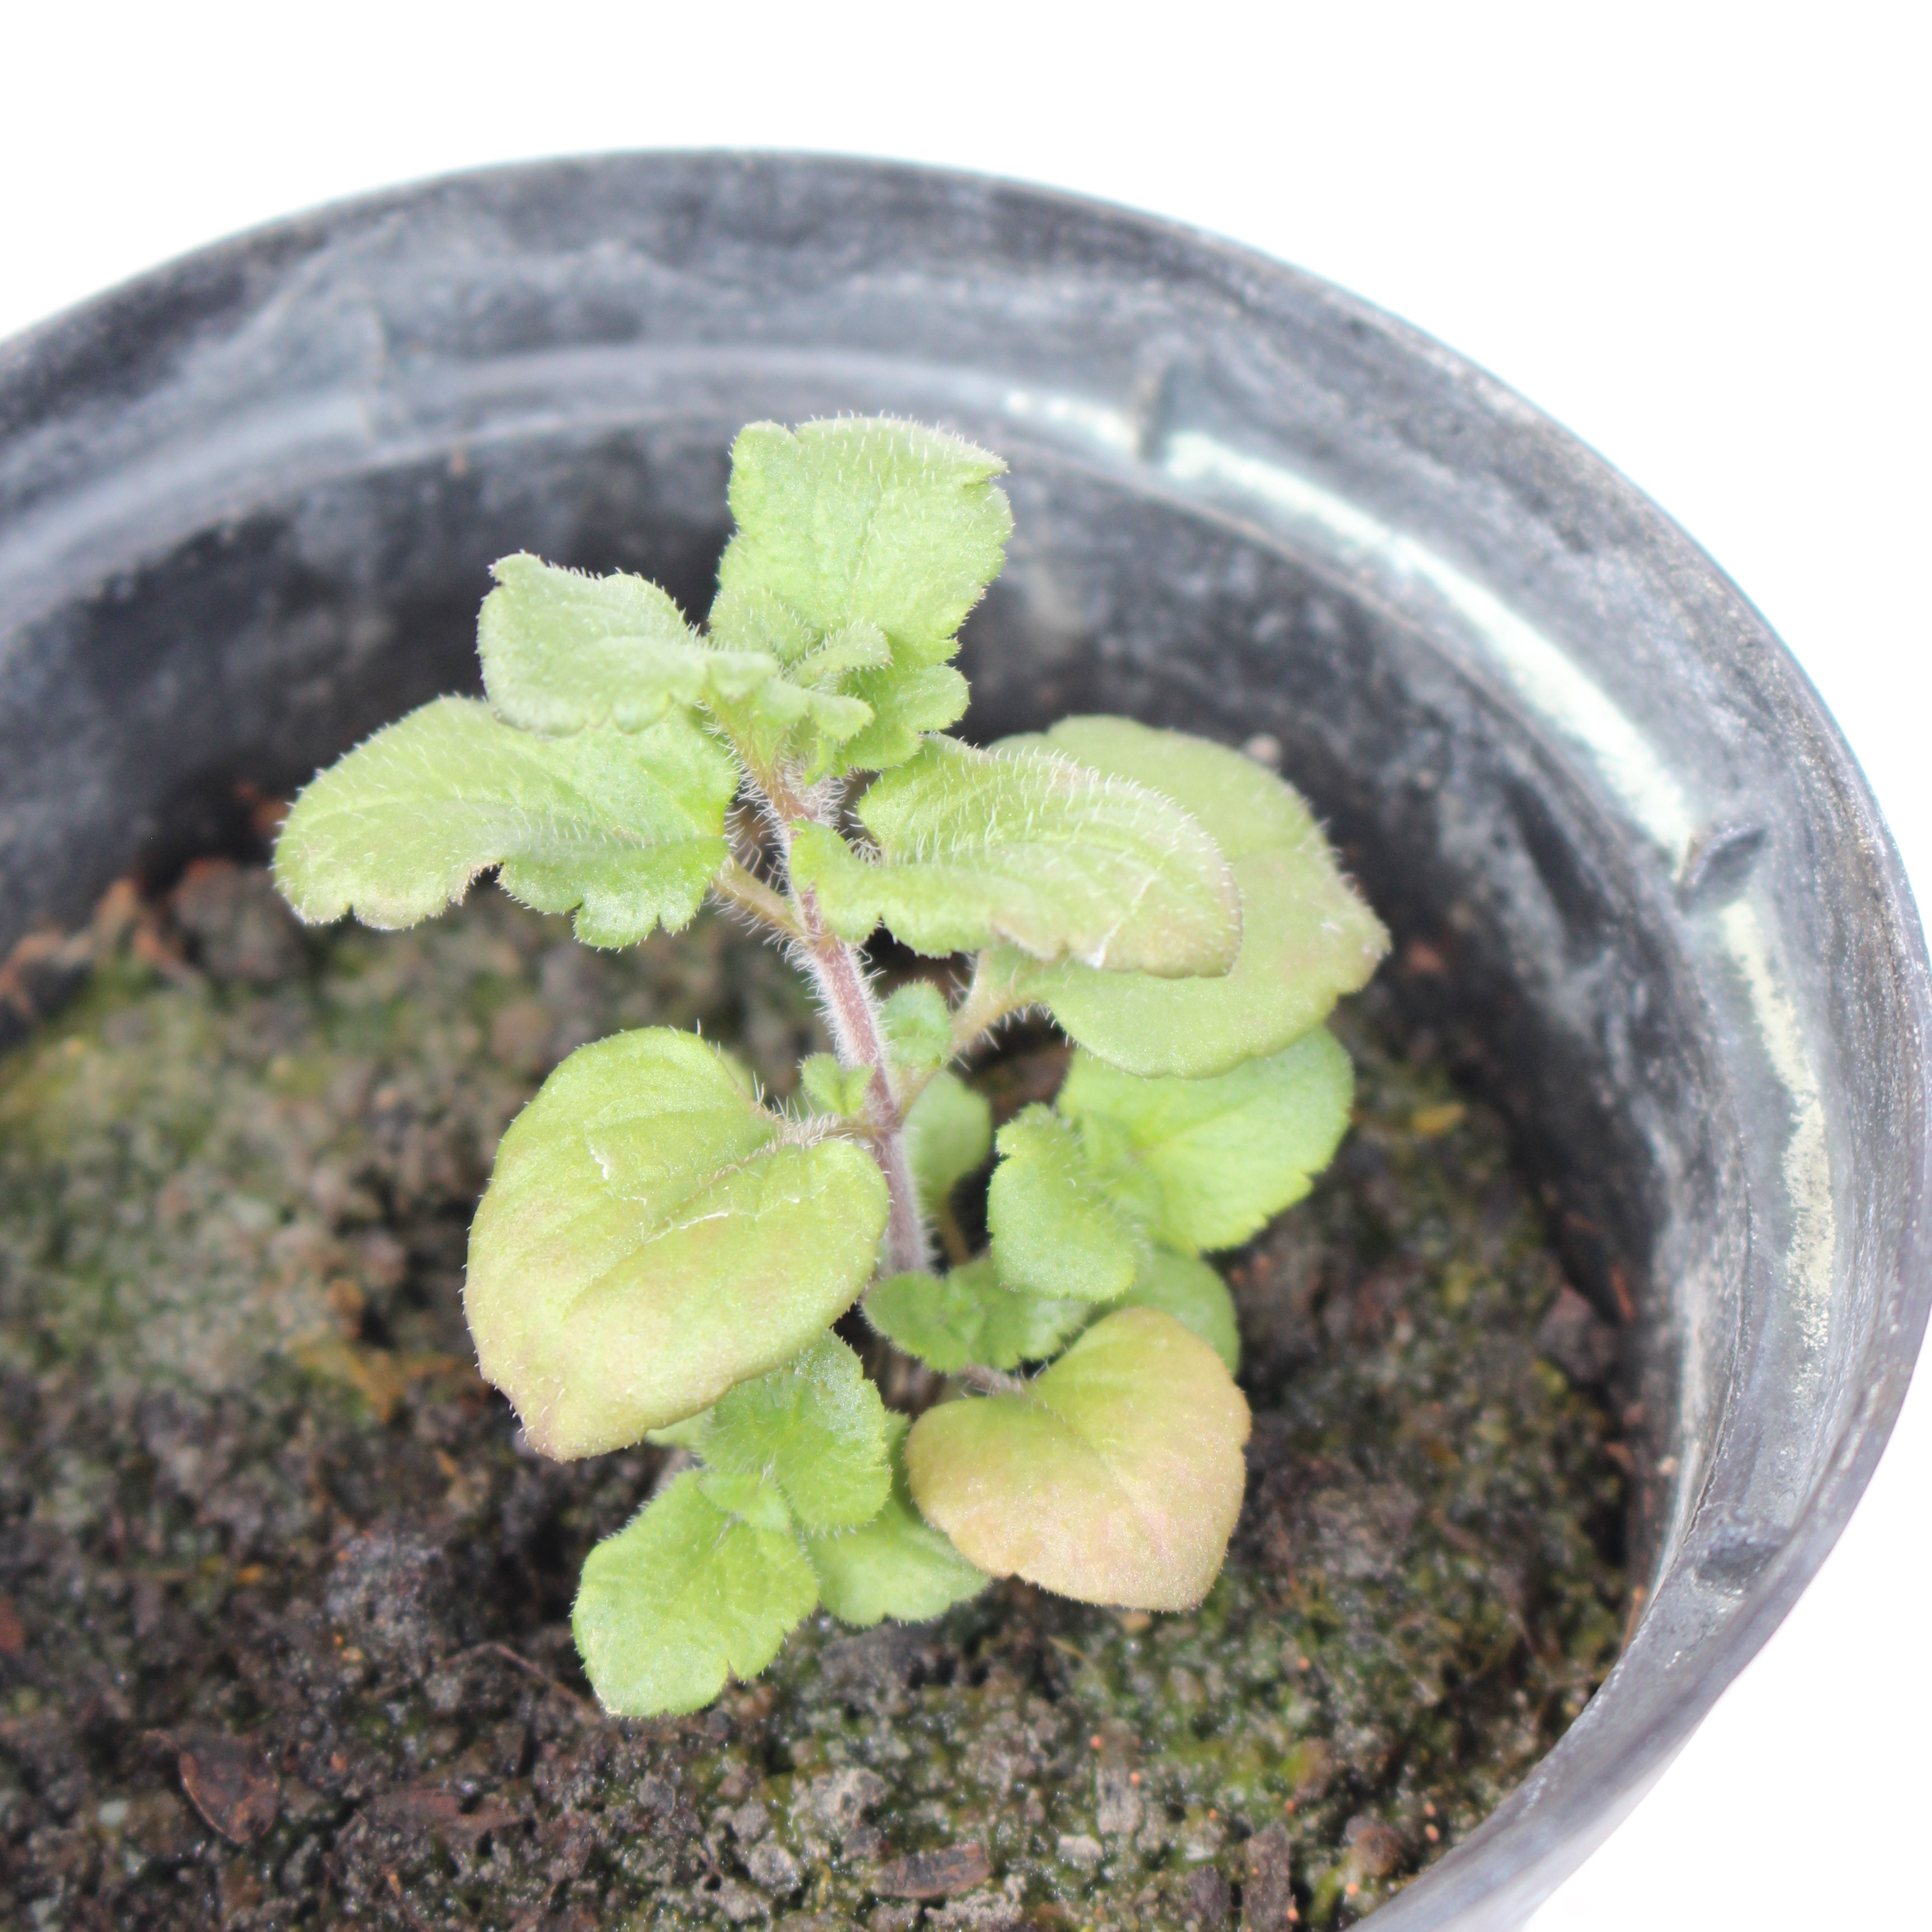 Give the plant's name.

Veronica persica
